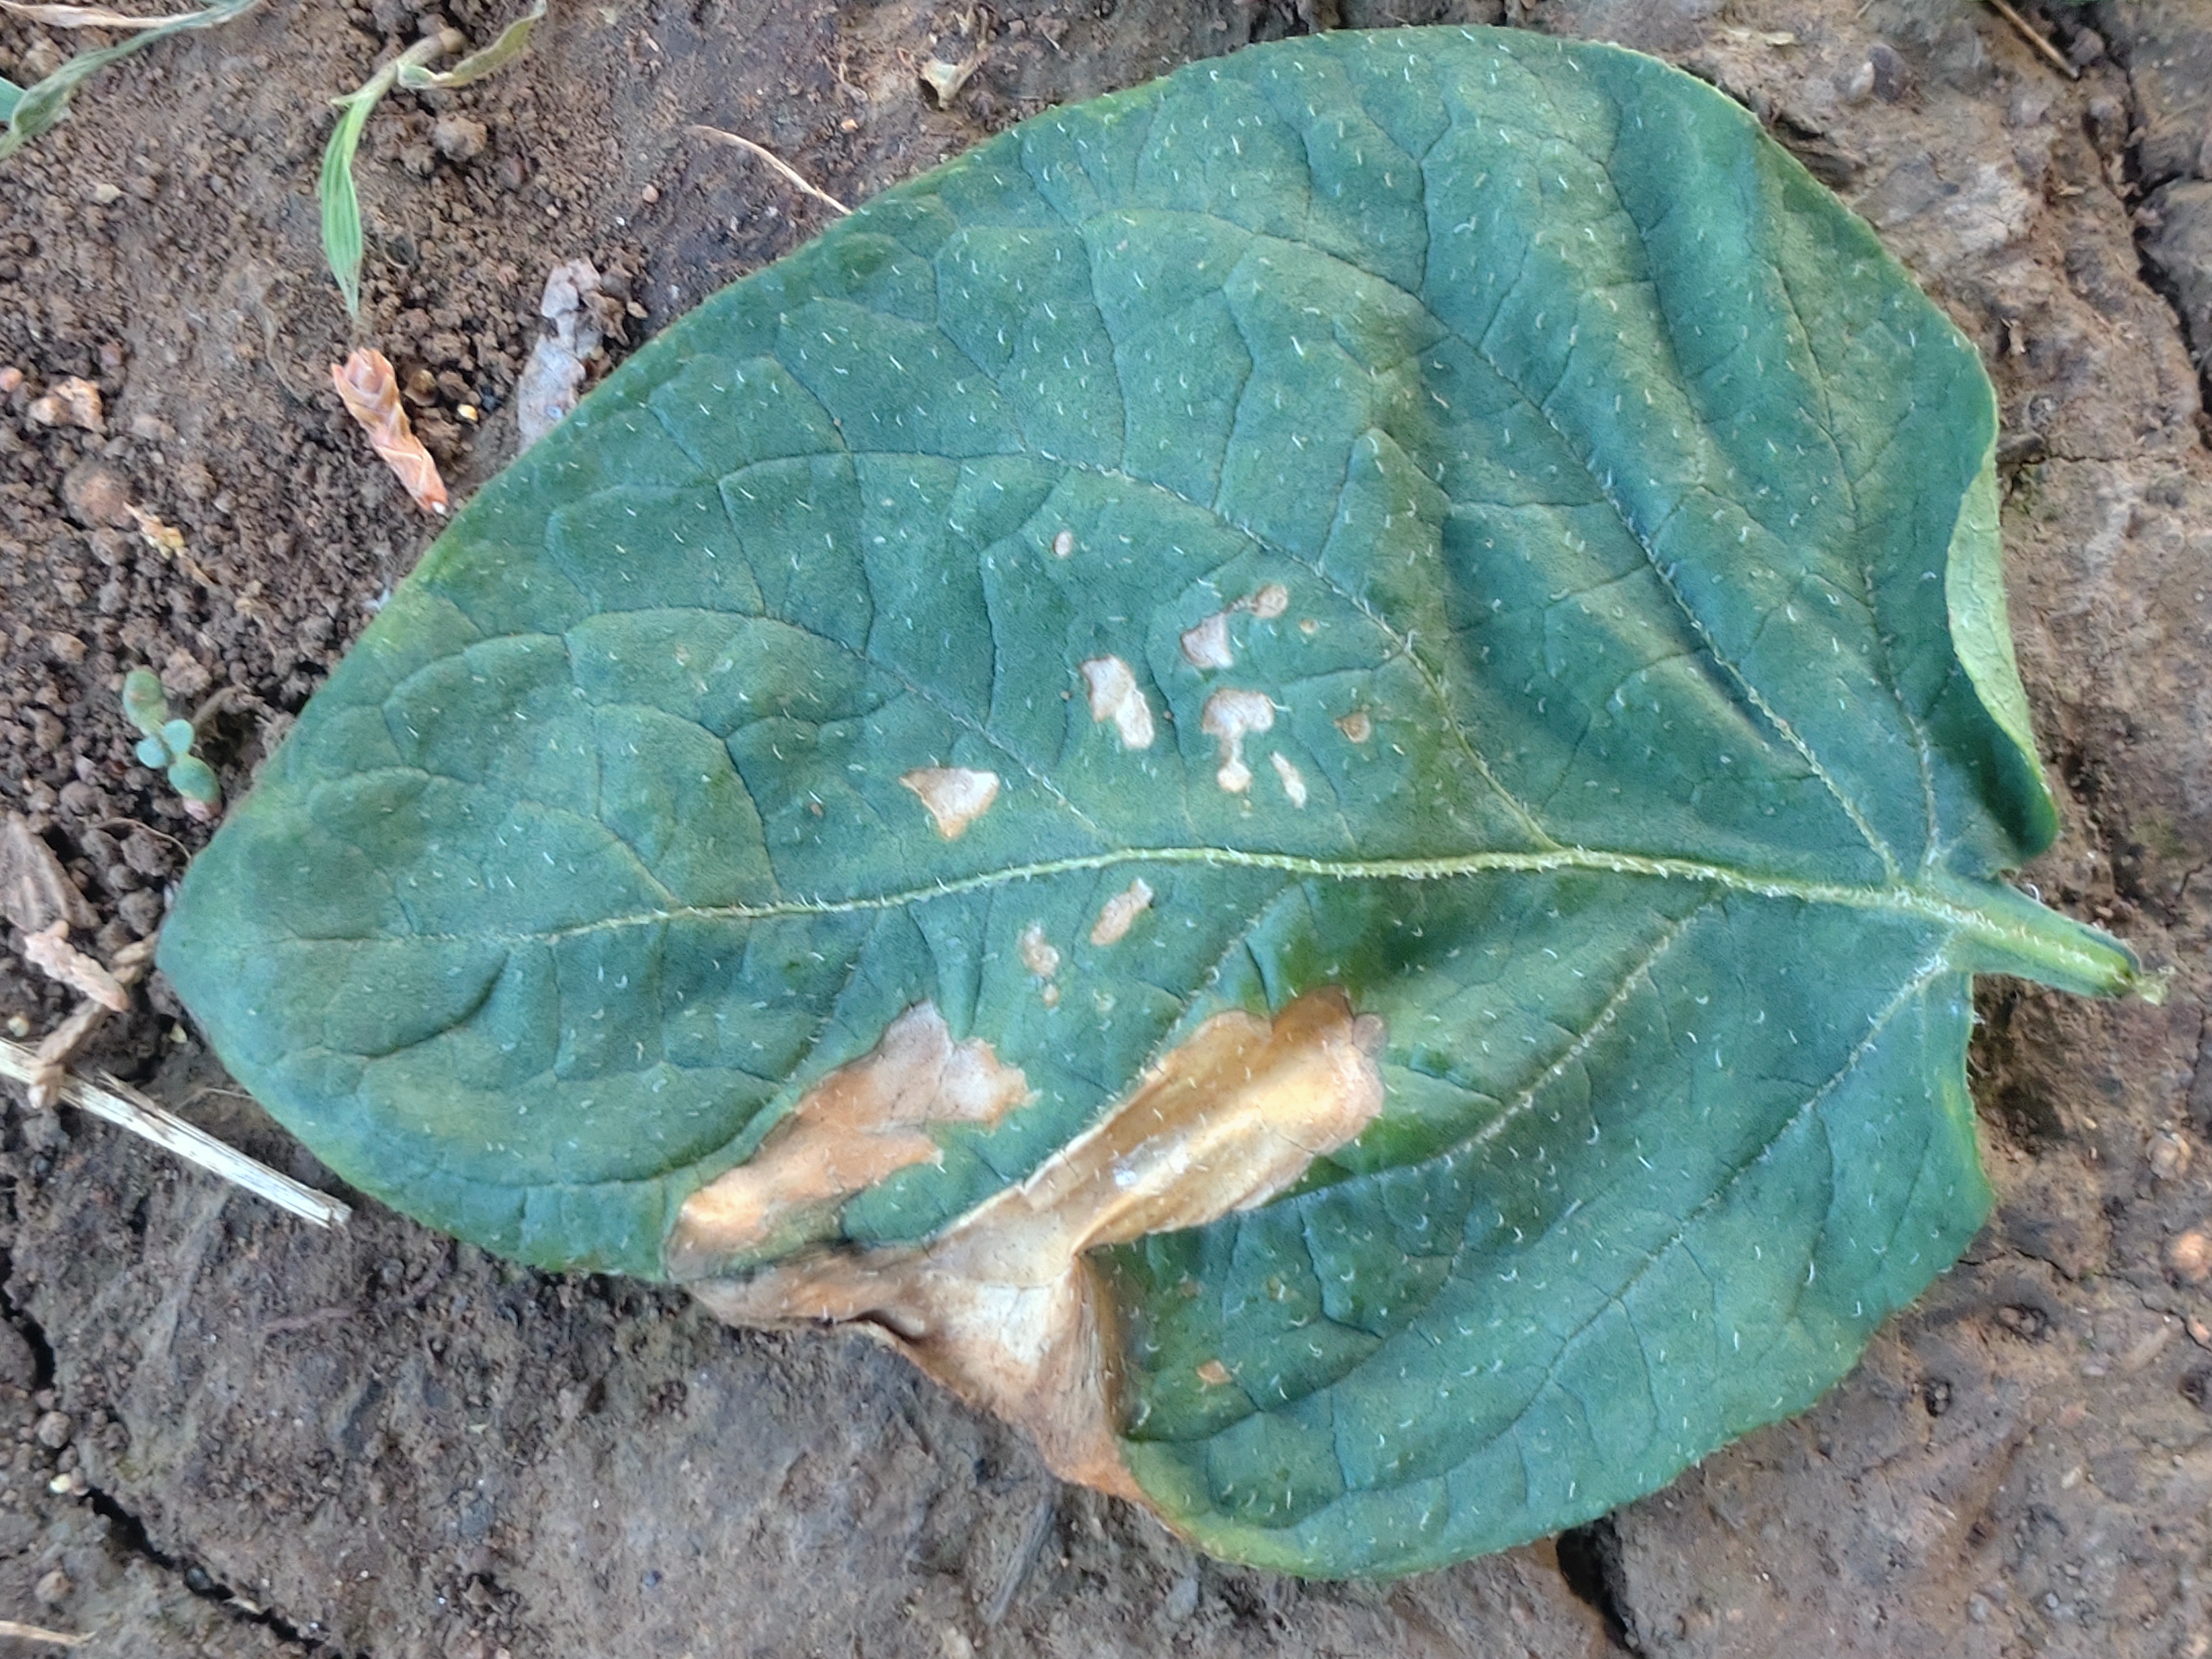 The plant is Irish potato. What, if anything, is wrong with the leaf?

early blight
